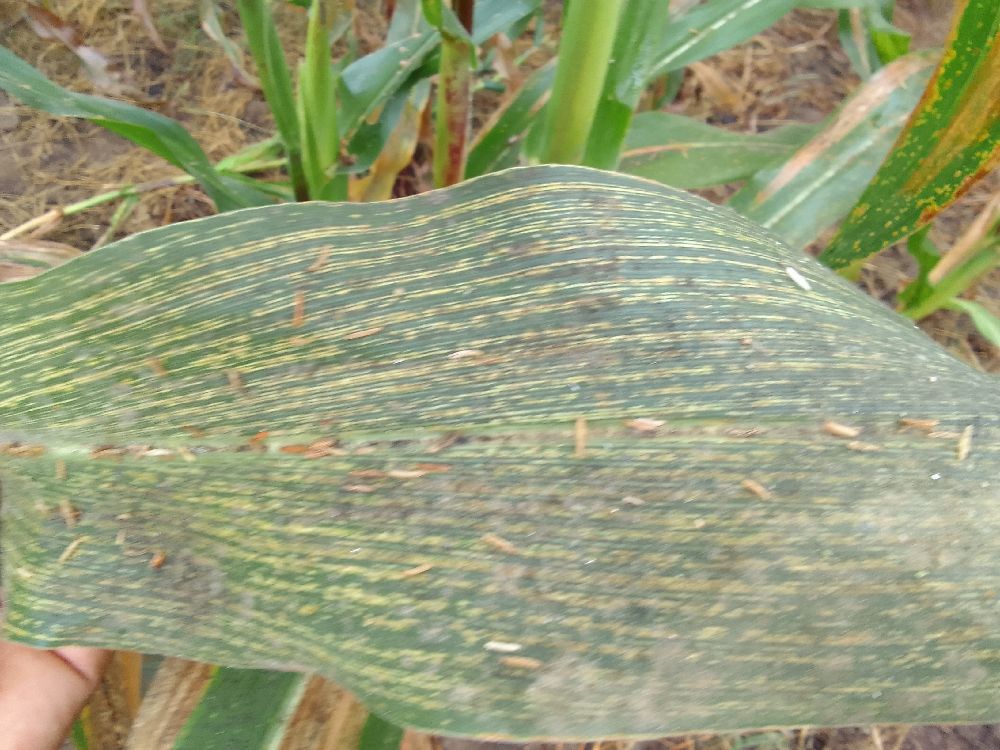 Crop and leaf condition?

maize, maize streak virus
